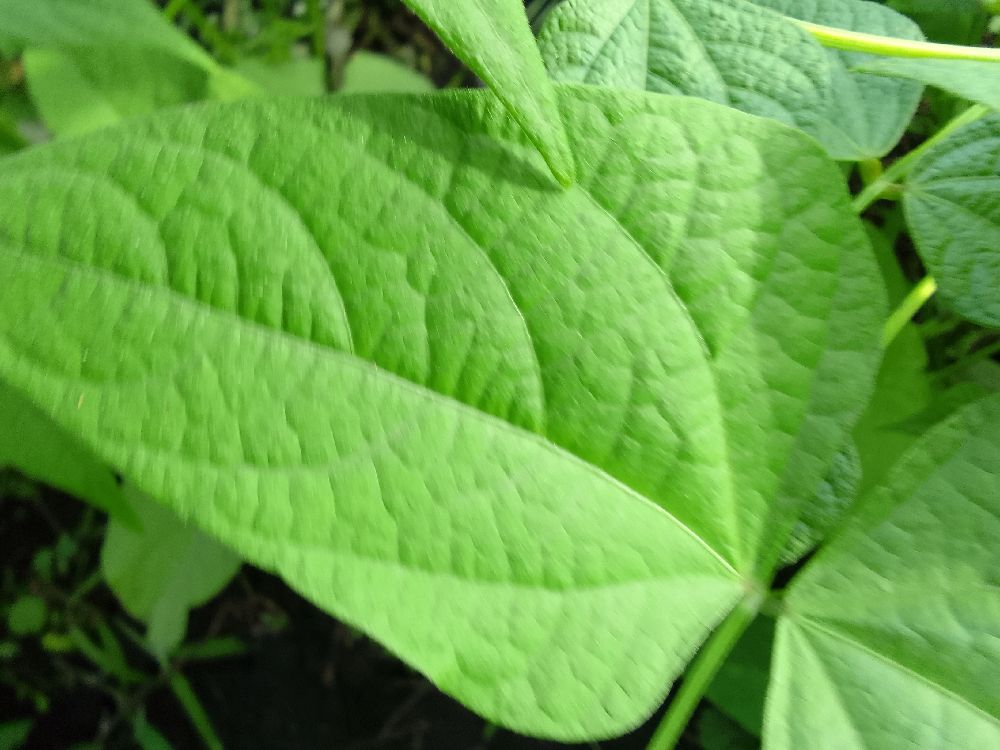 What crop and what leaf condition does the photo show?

common bean, healthy
